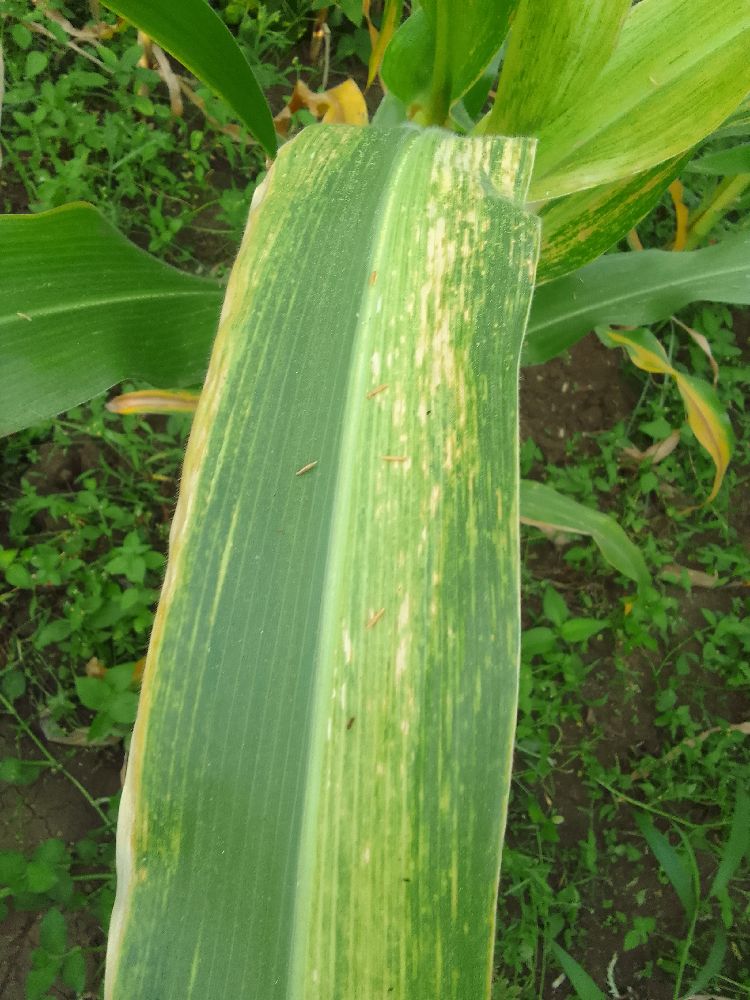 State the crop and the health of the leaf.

maize, maize lethal necrosis
